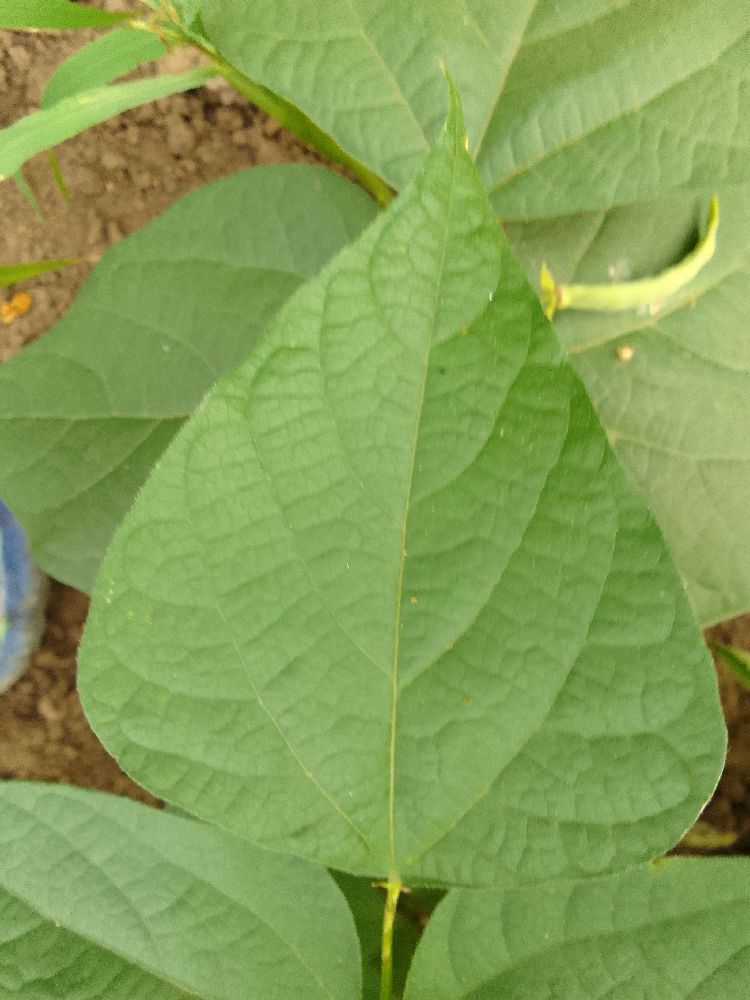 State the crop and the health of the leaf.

common bean, healthy
